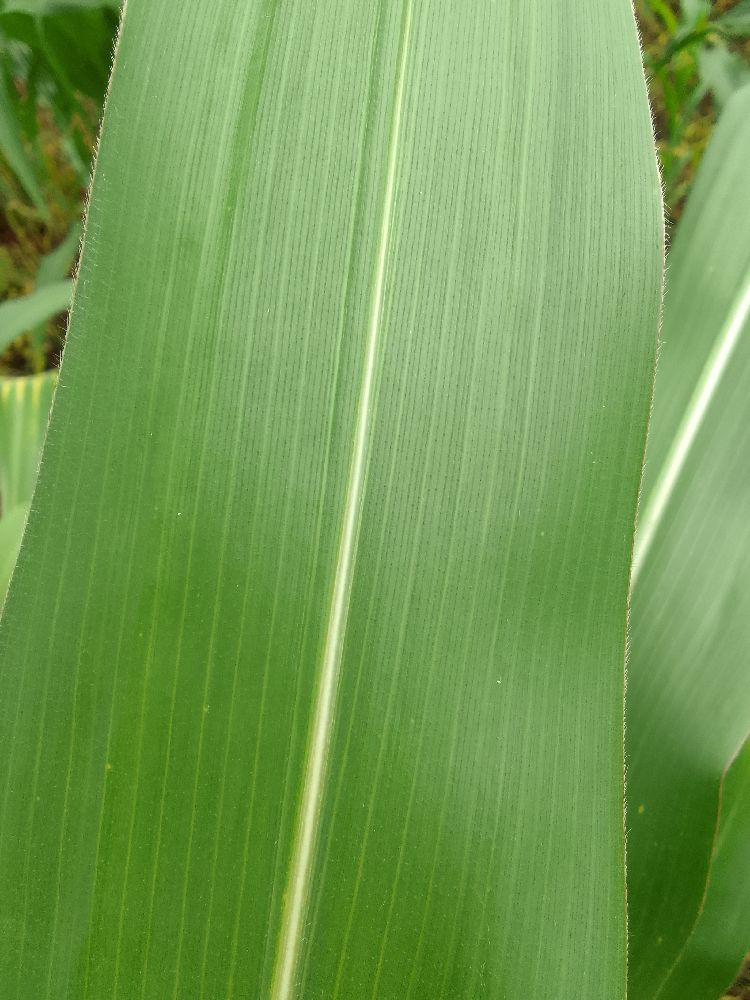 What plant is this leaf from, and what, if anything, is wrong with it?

maize, healthy
